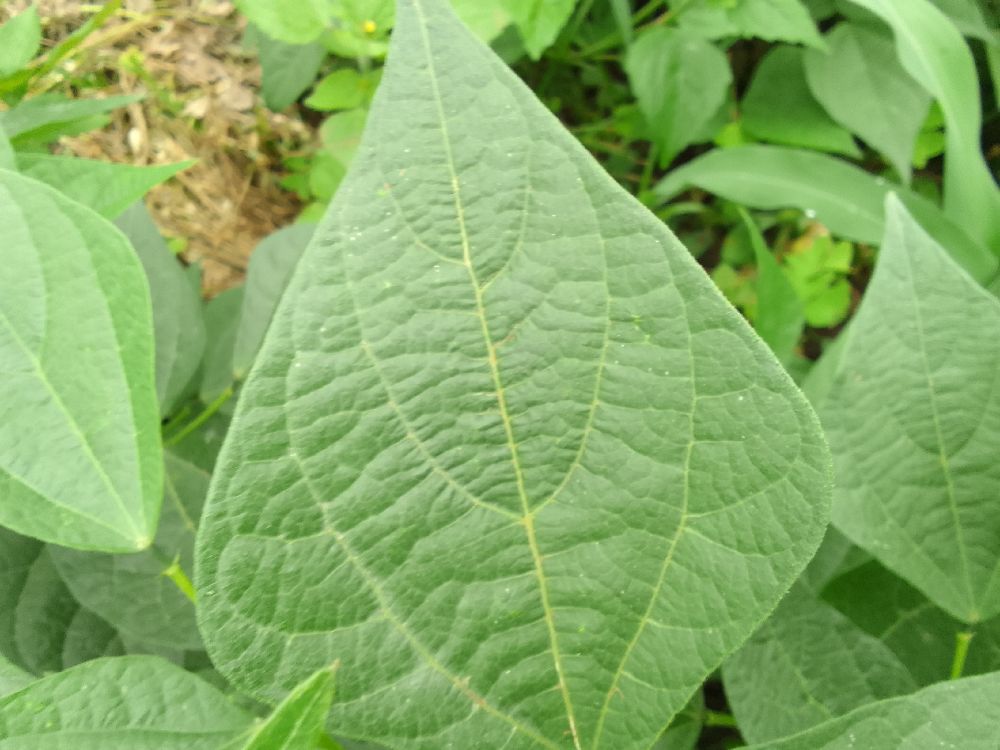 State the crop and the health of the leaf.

common bean, healthy
